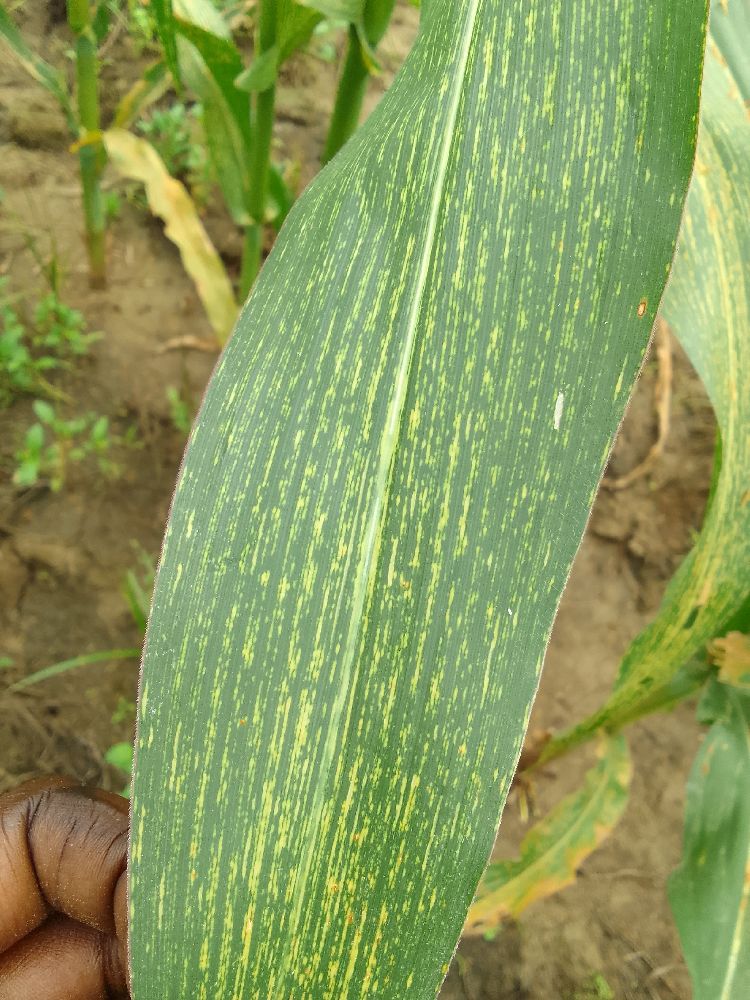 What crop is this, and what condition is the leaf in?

maize, maize streak virus
